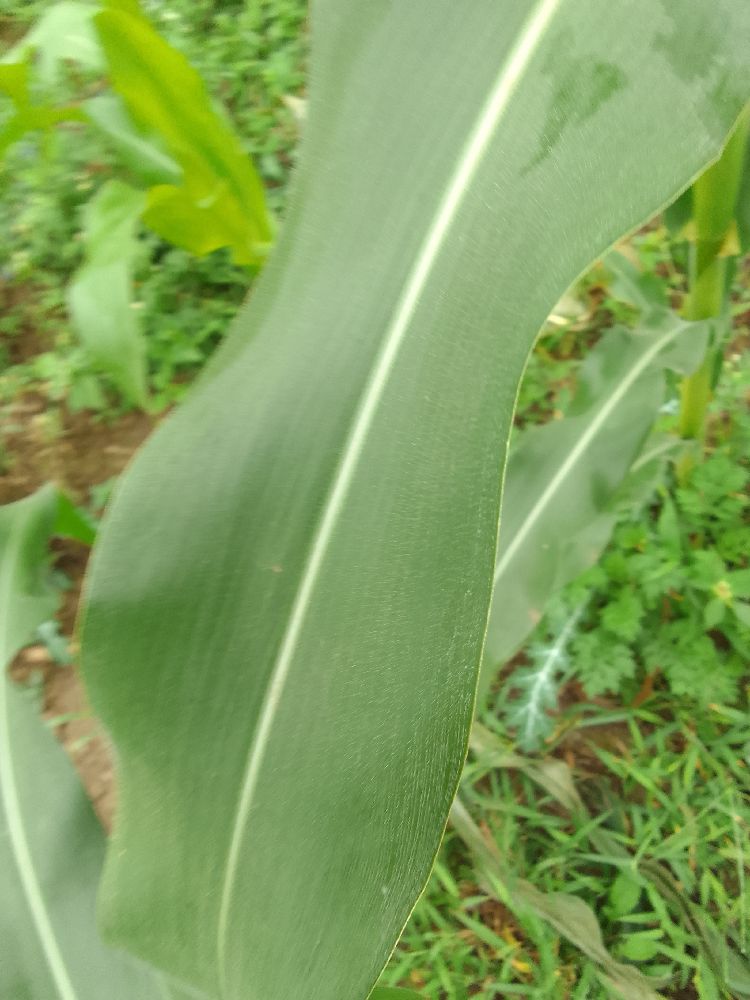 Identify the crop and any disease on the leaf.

maize, healthy
